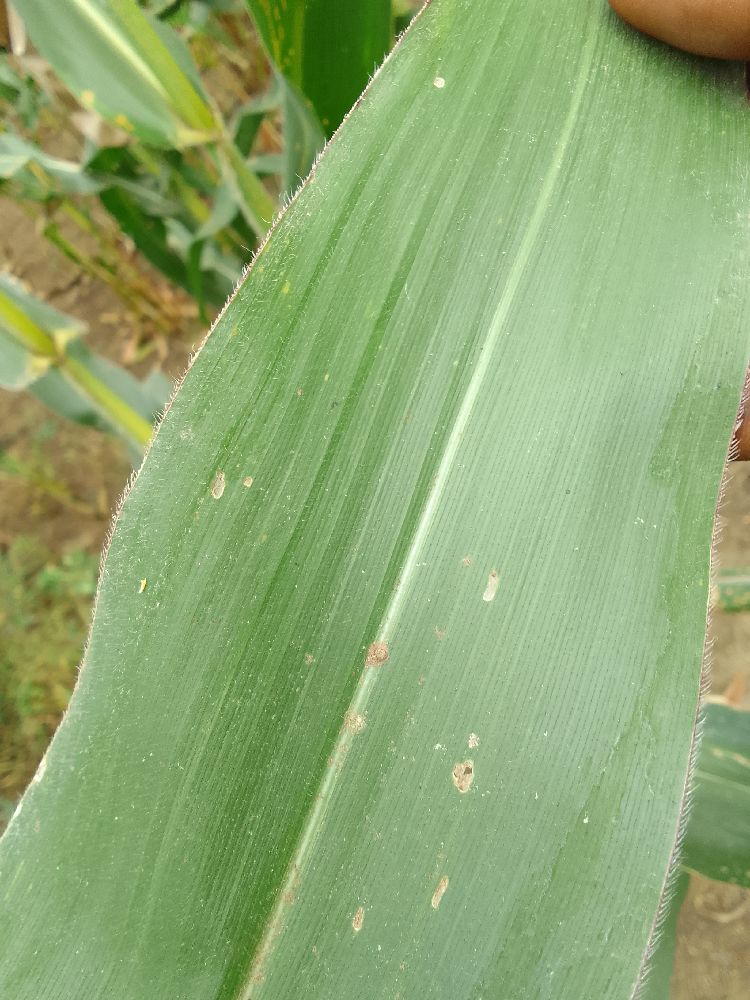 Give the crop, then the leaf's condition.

maize, healthy
